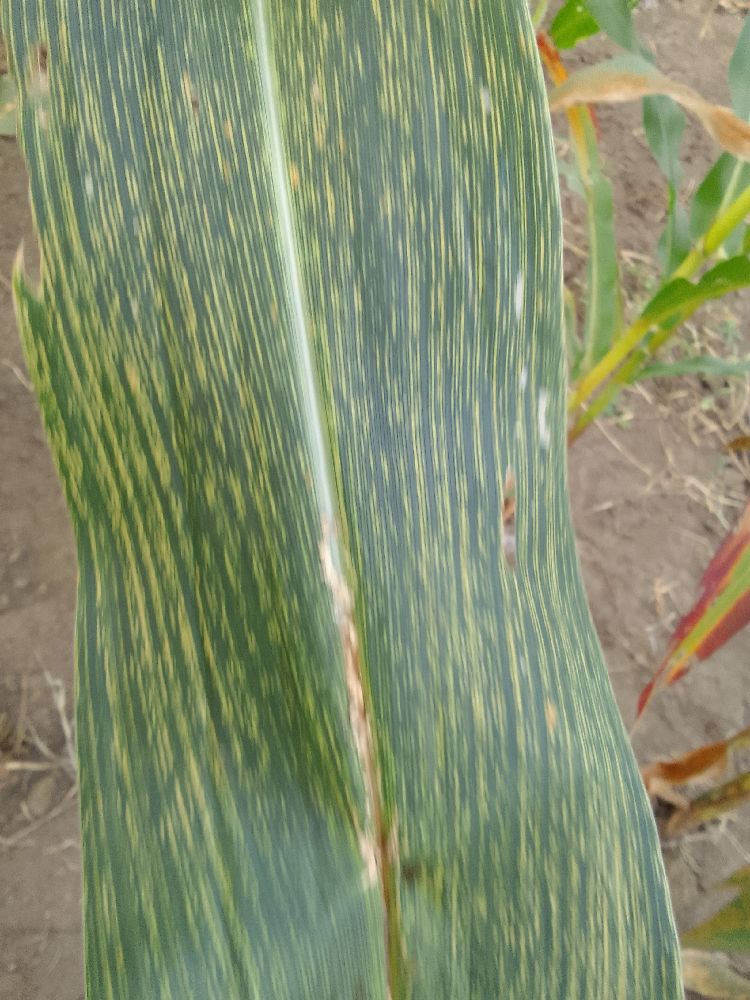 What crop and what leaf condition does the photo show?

maize, maize streak virus
